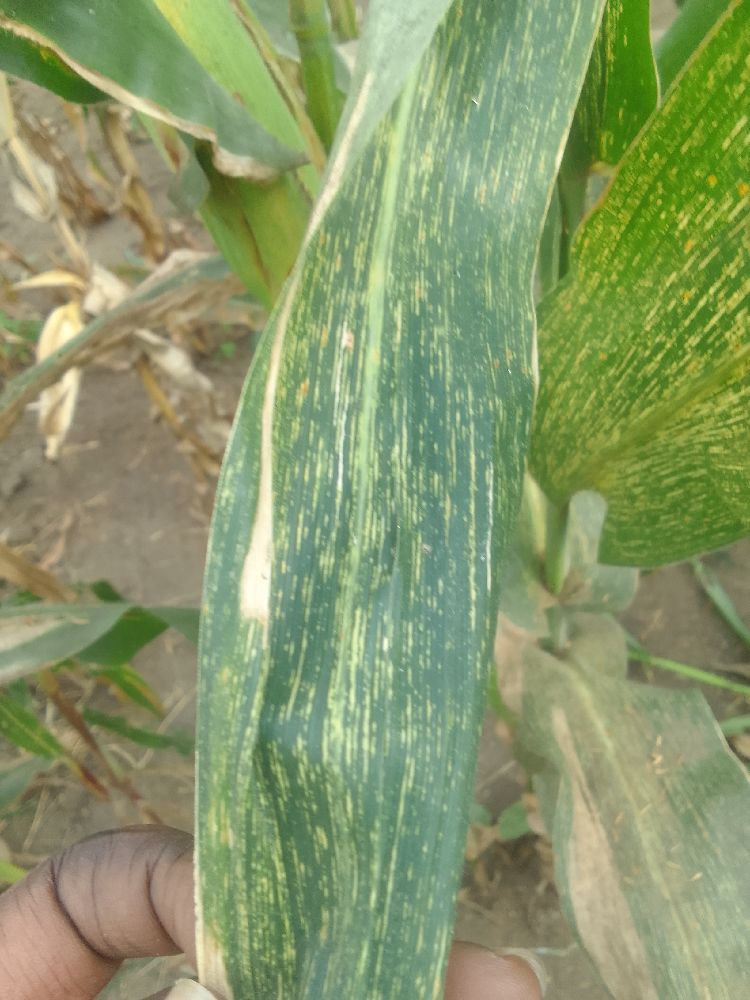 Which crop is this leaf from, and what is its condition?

maize, maize streak virus
